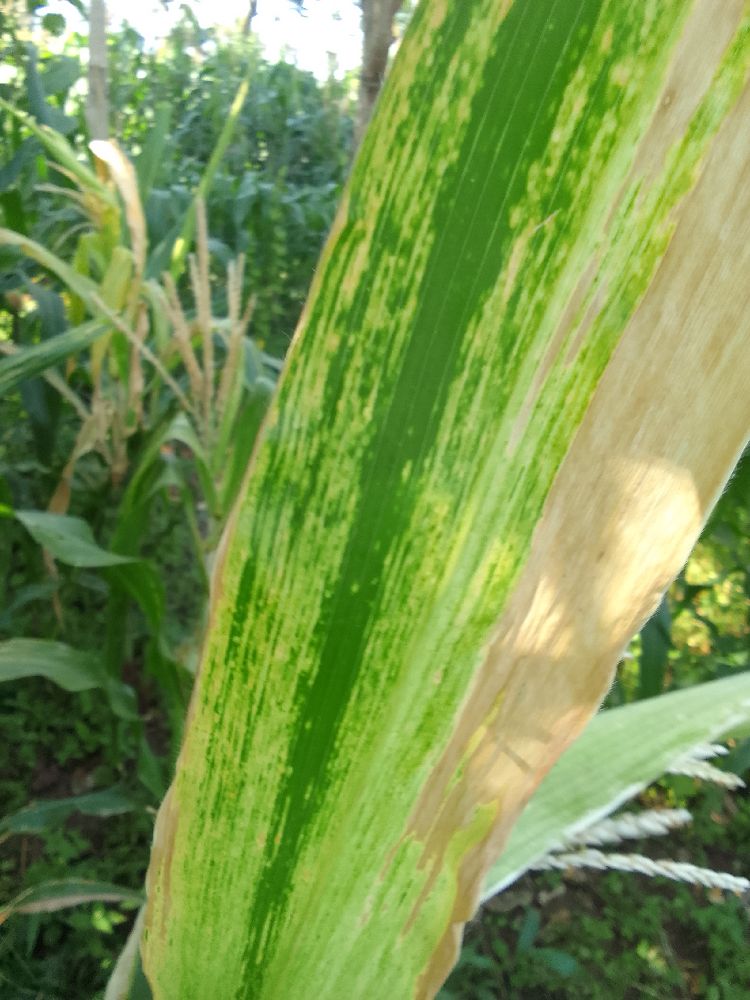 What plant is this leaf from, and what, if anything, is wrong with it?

maize, maize lethal necrosis
